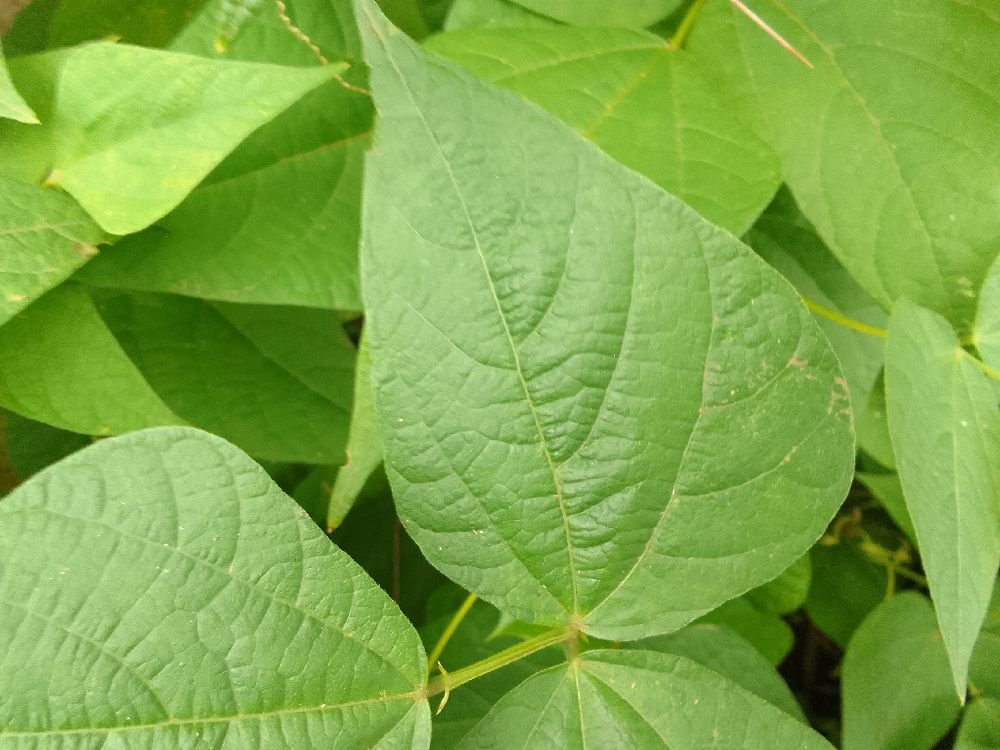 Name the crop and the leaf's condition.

common bean, healthy
